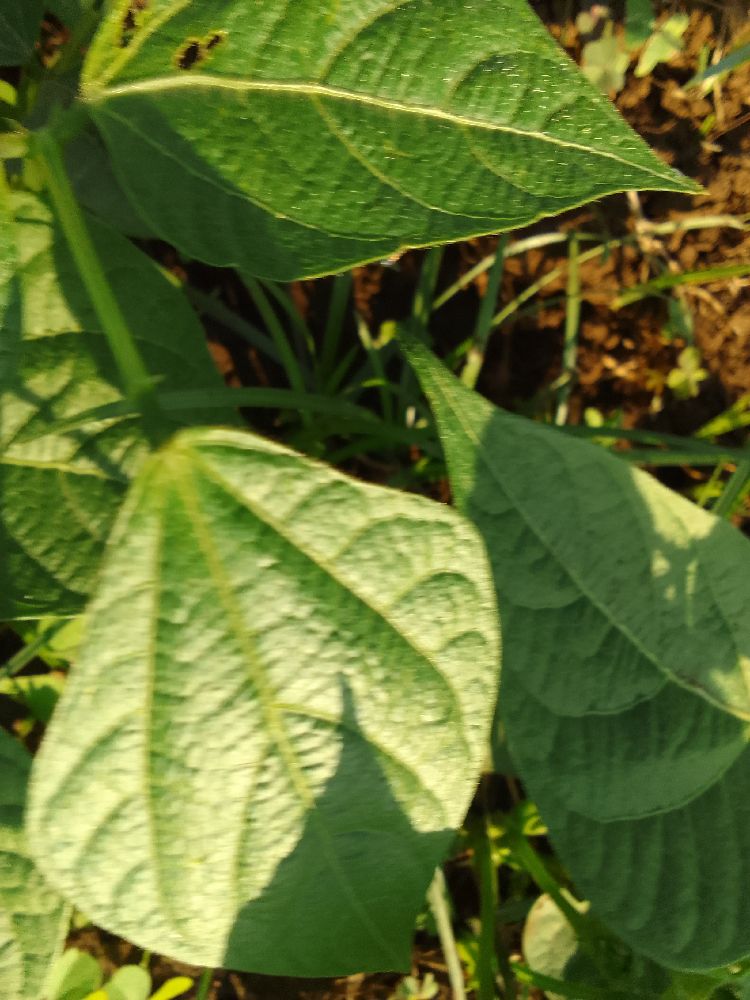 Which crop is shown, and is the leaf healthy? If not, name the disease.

common bean, healthy
